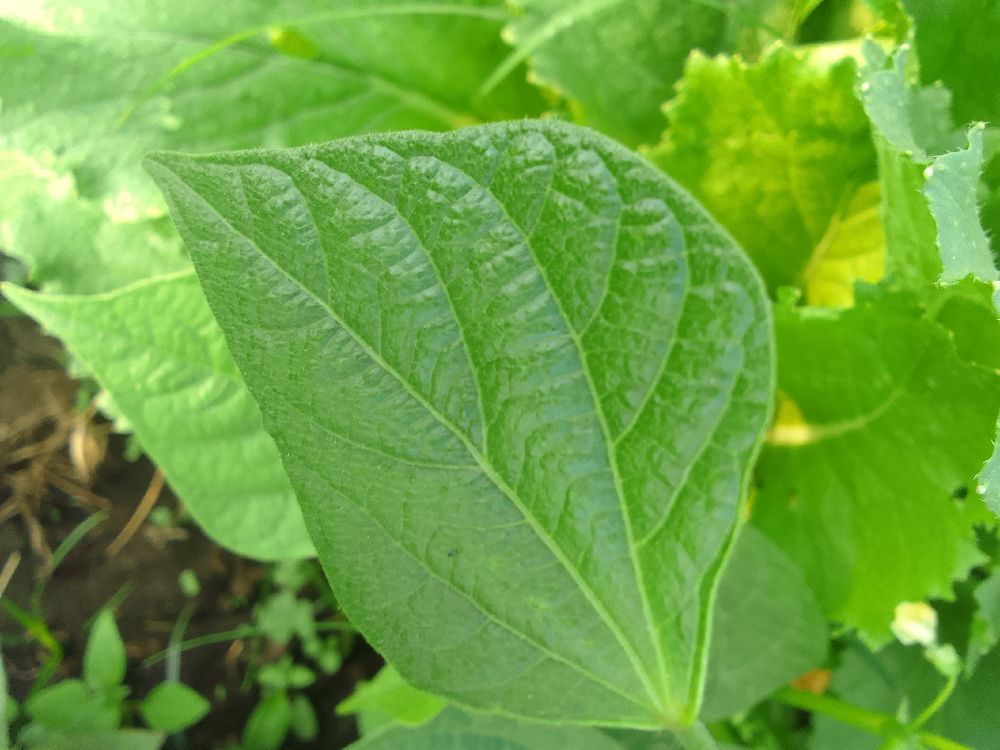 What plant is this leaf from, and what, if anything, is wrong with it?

common bean, healthy
